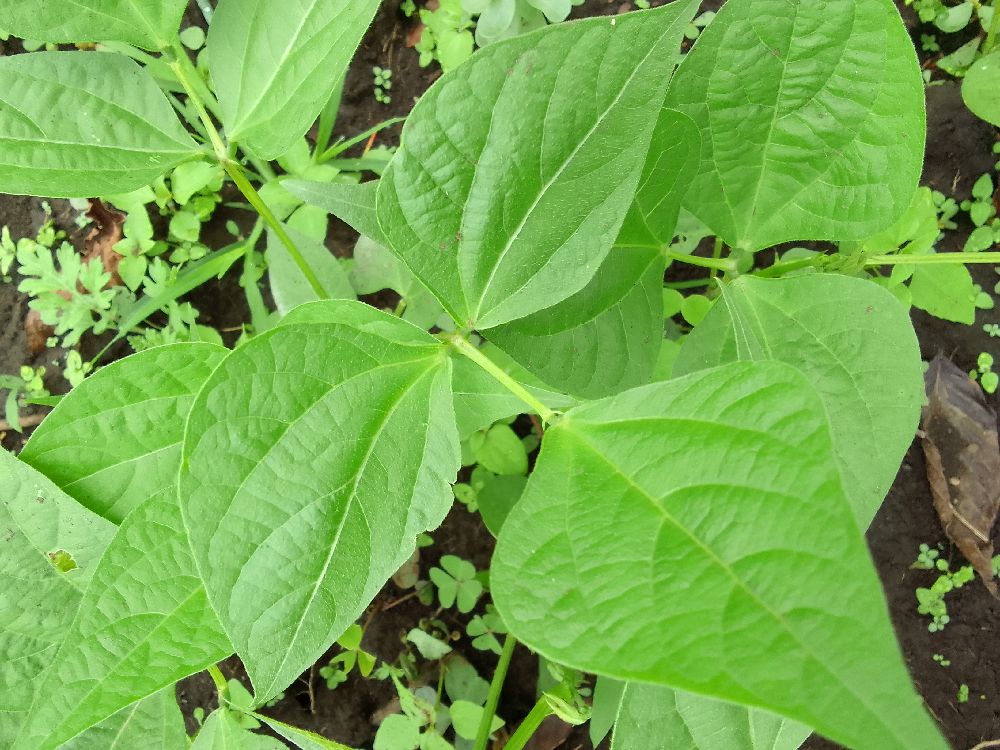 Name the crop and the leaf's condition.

common bean, healthy
